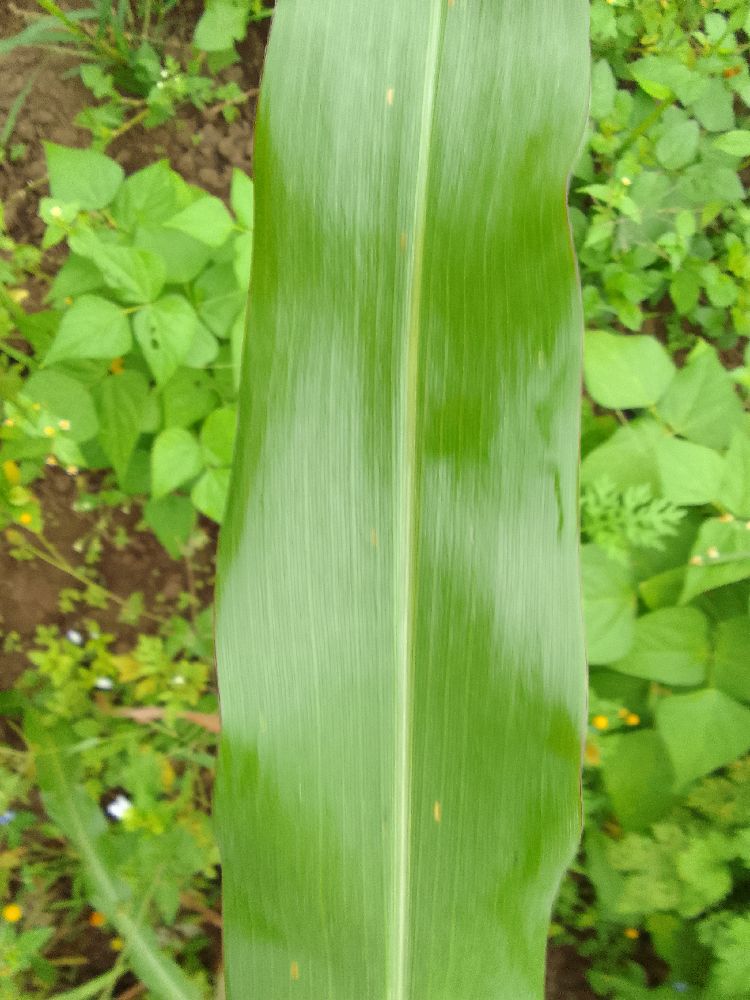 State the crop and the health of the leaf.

maize, healthy
